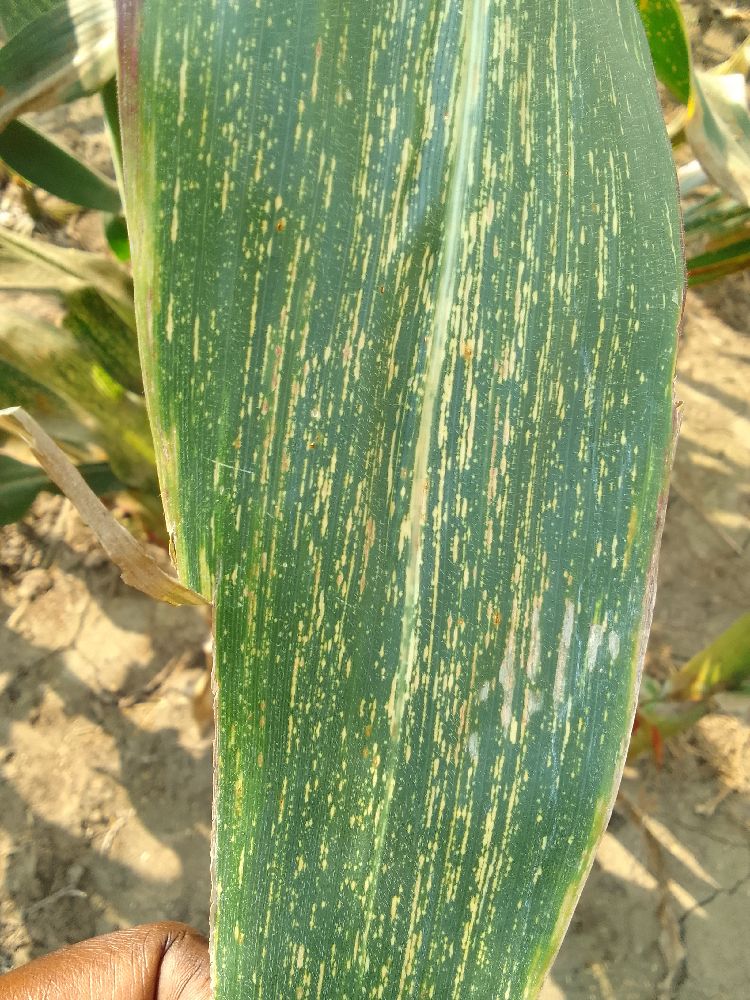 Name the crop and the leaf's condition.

maize, maize streak virus
